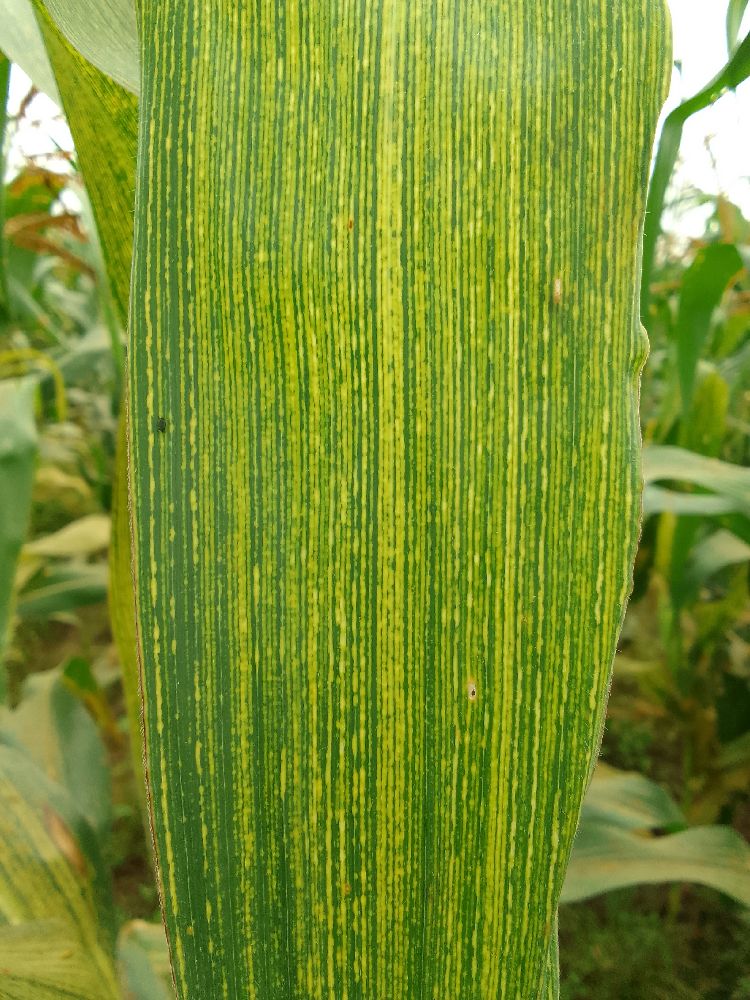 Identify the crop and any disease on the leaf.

maize, maize streak virus
